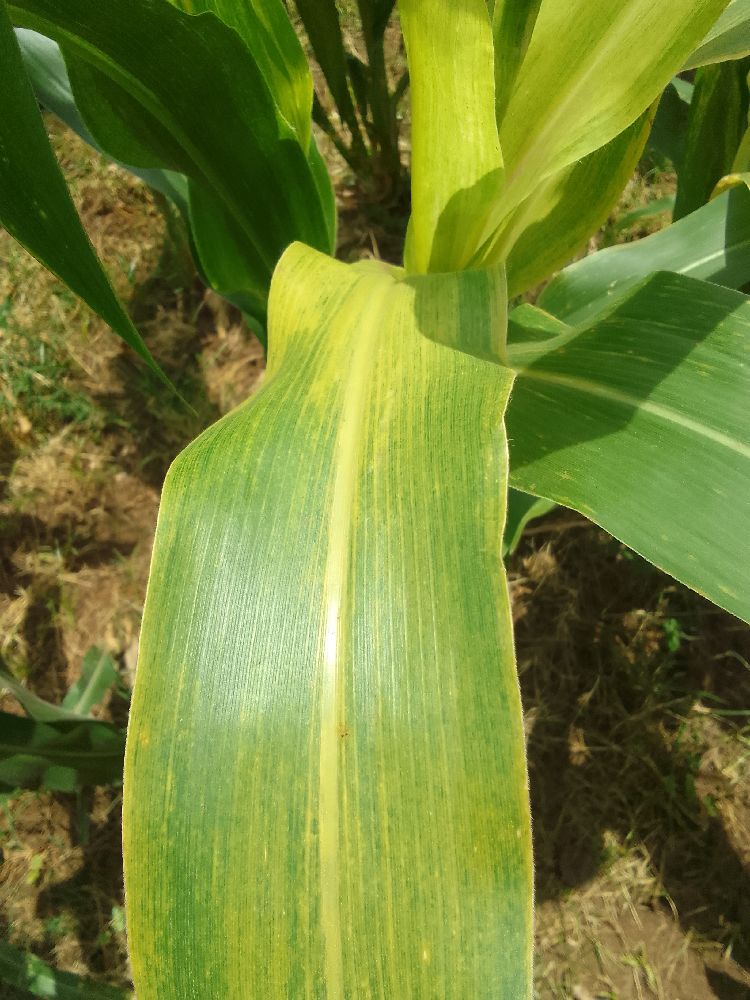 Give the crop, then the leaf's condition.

maize, maize lethal necrosis
